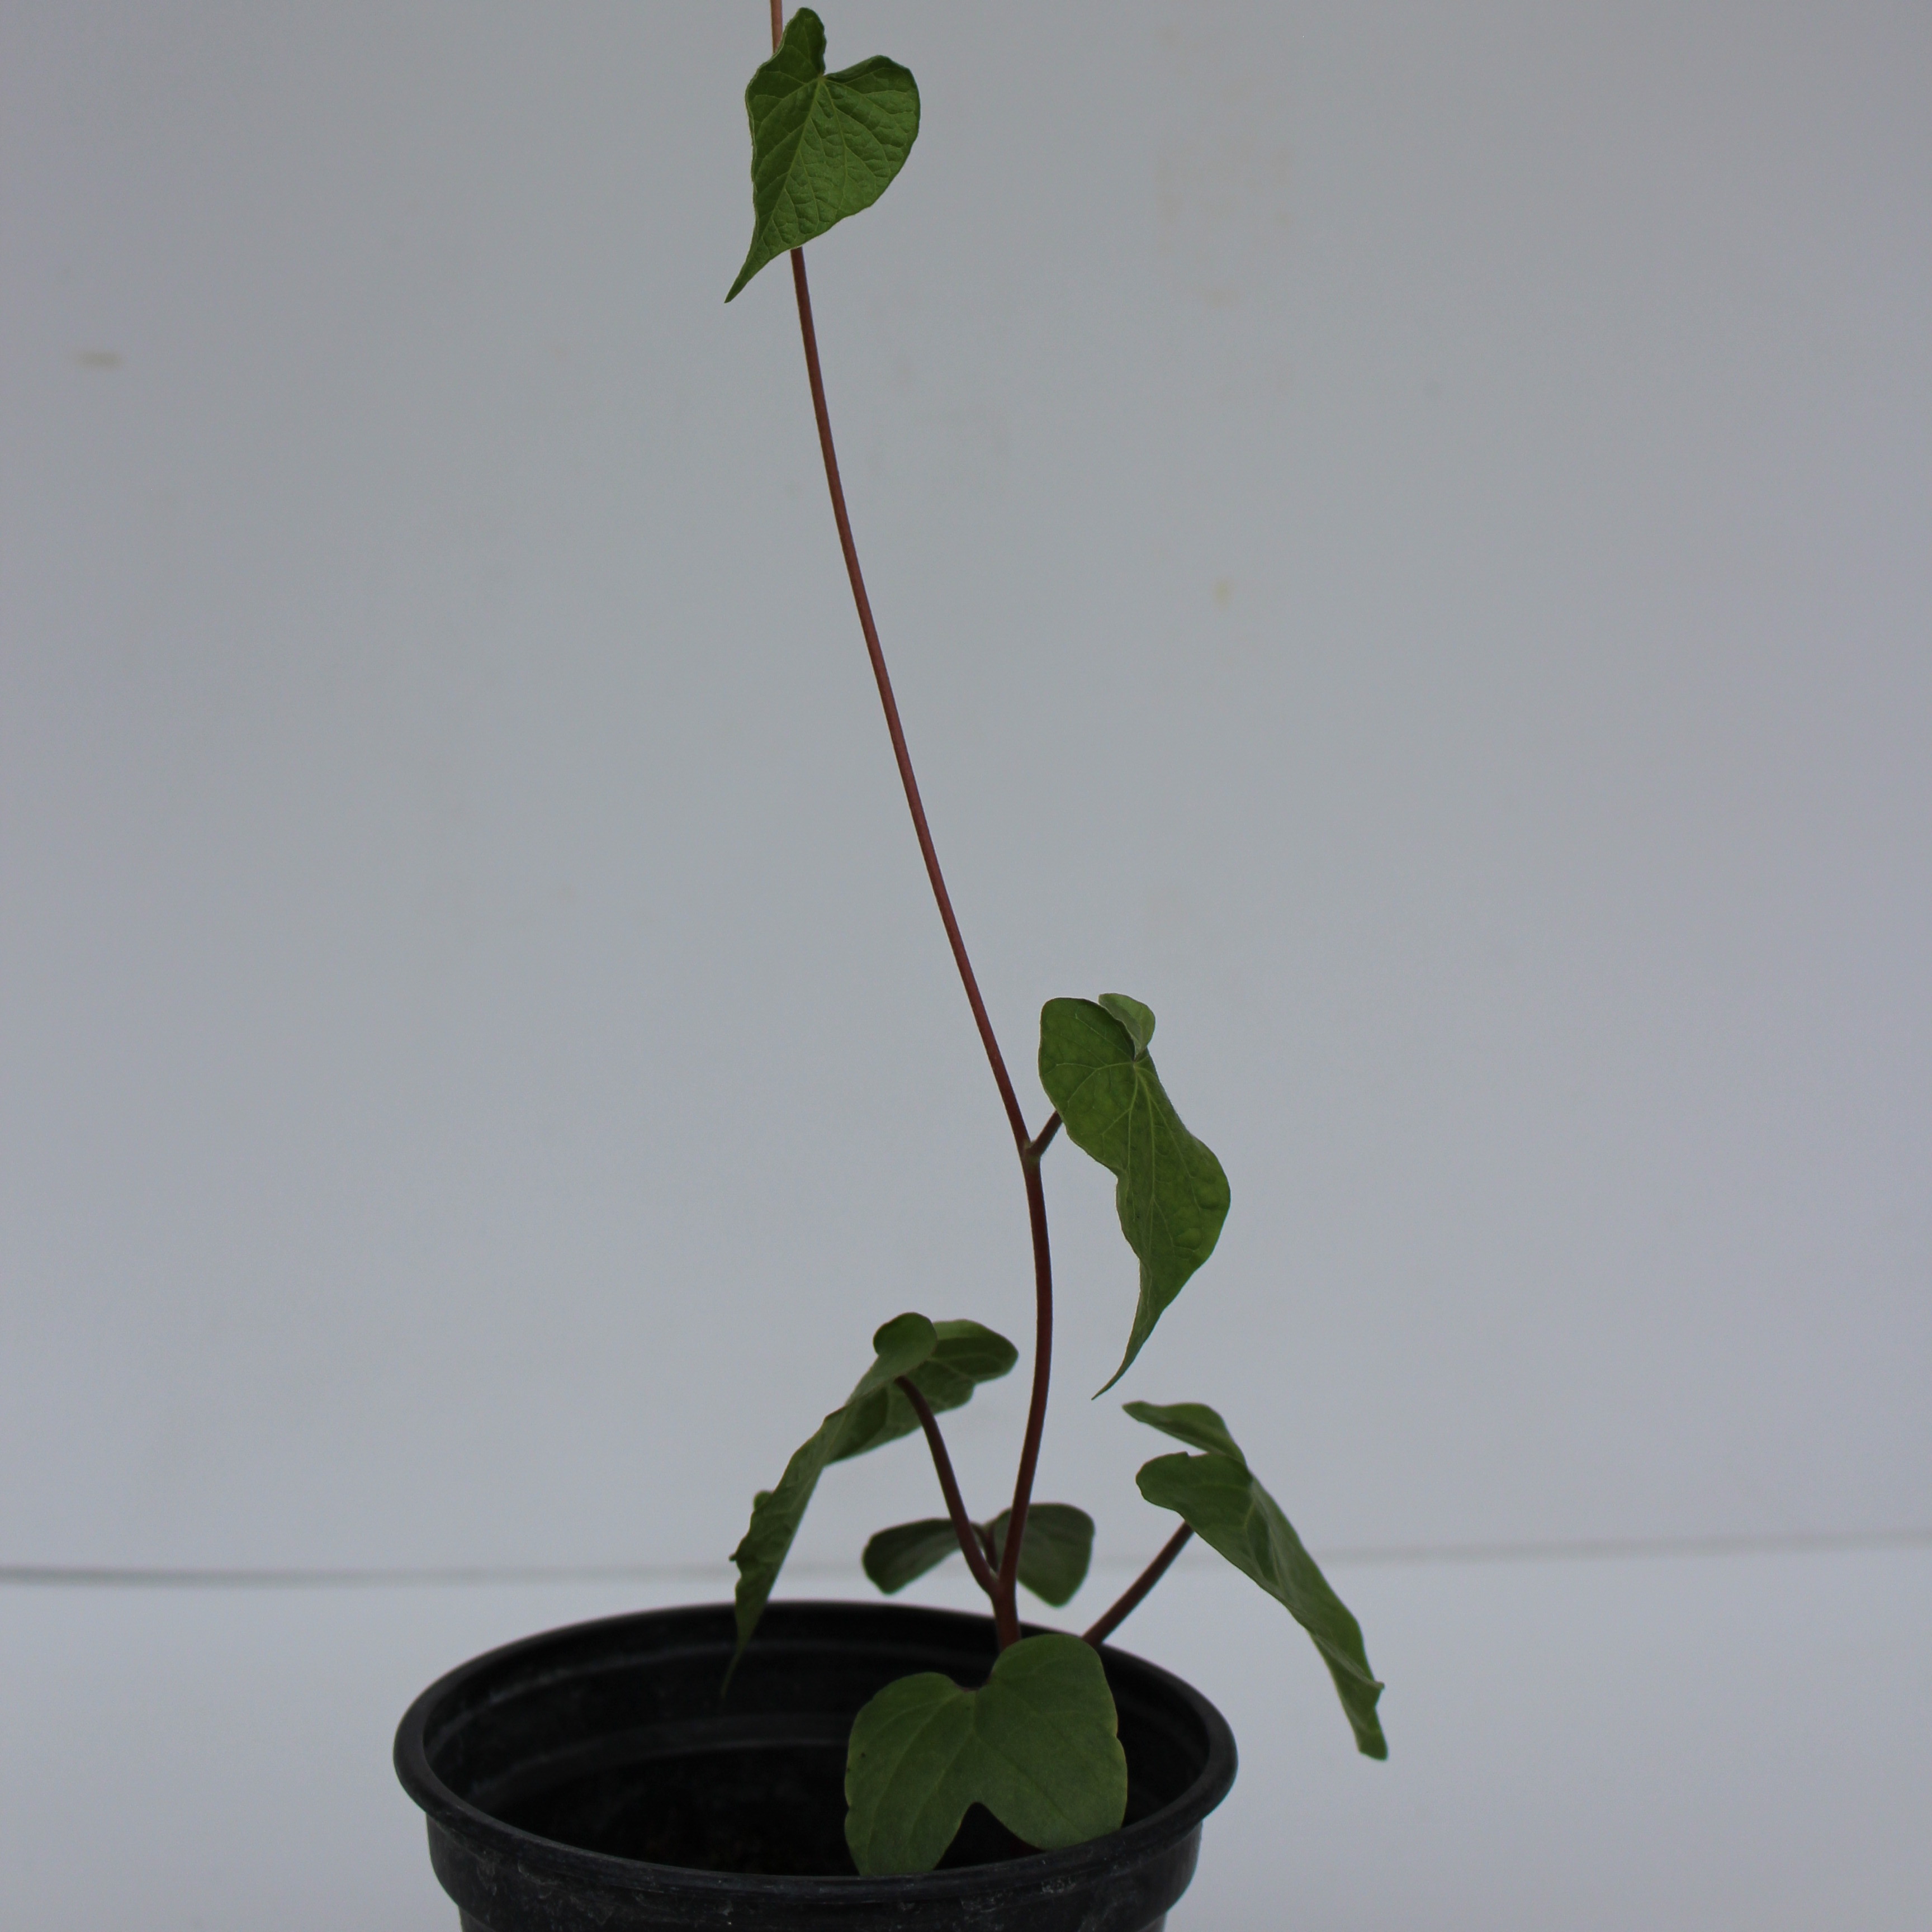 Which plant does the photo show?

Convolvulus arvensis
